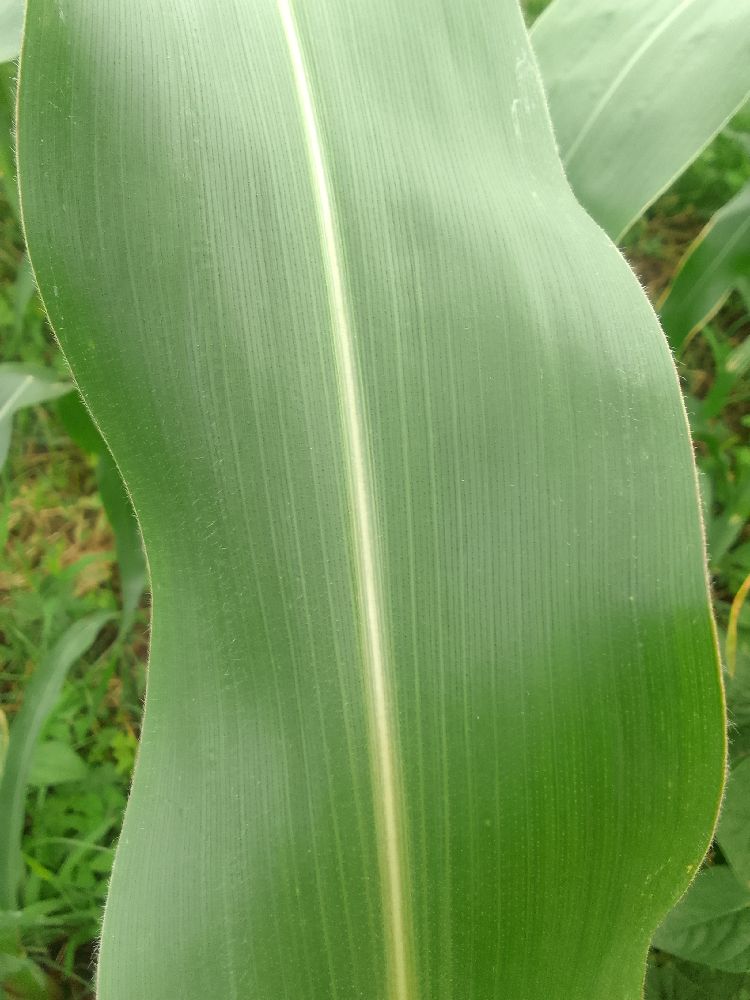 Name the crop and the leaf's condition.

maize, healthy
